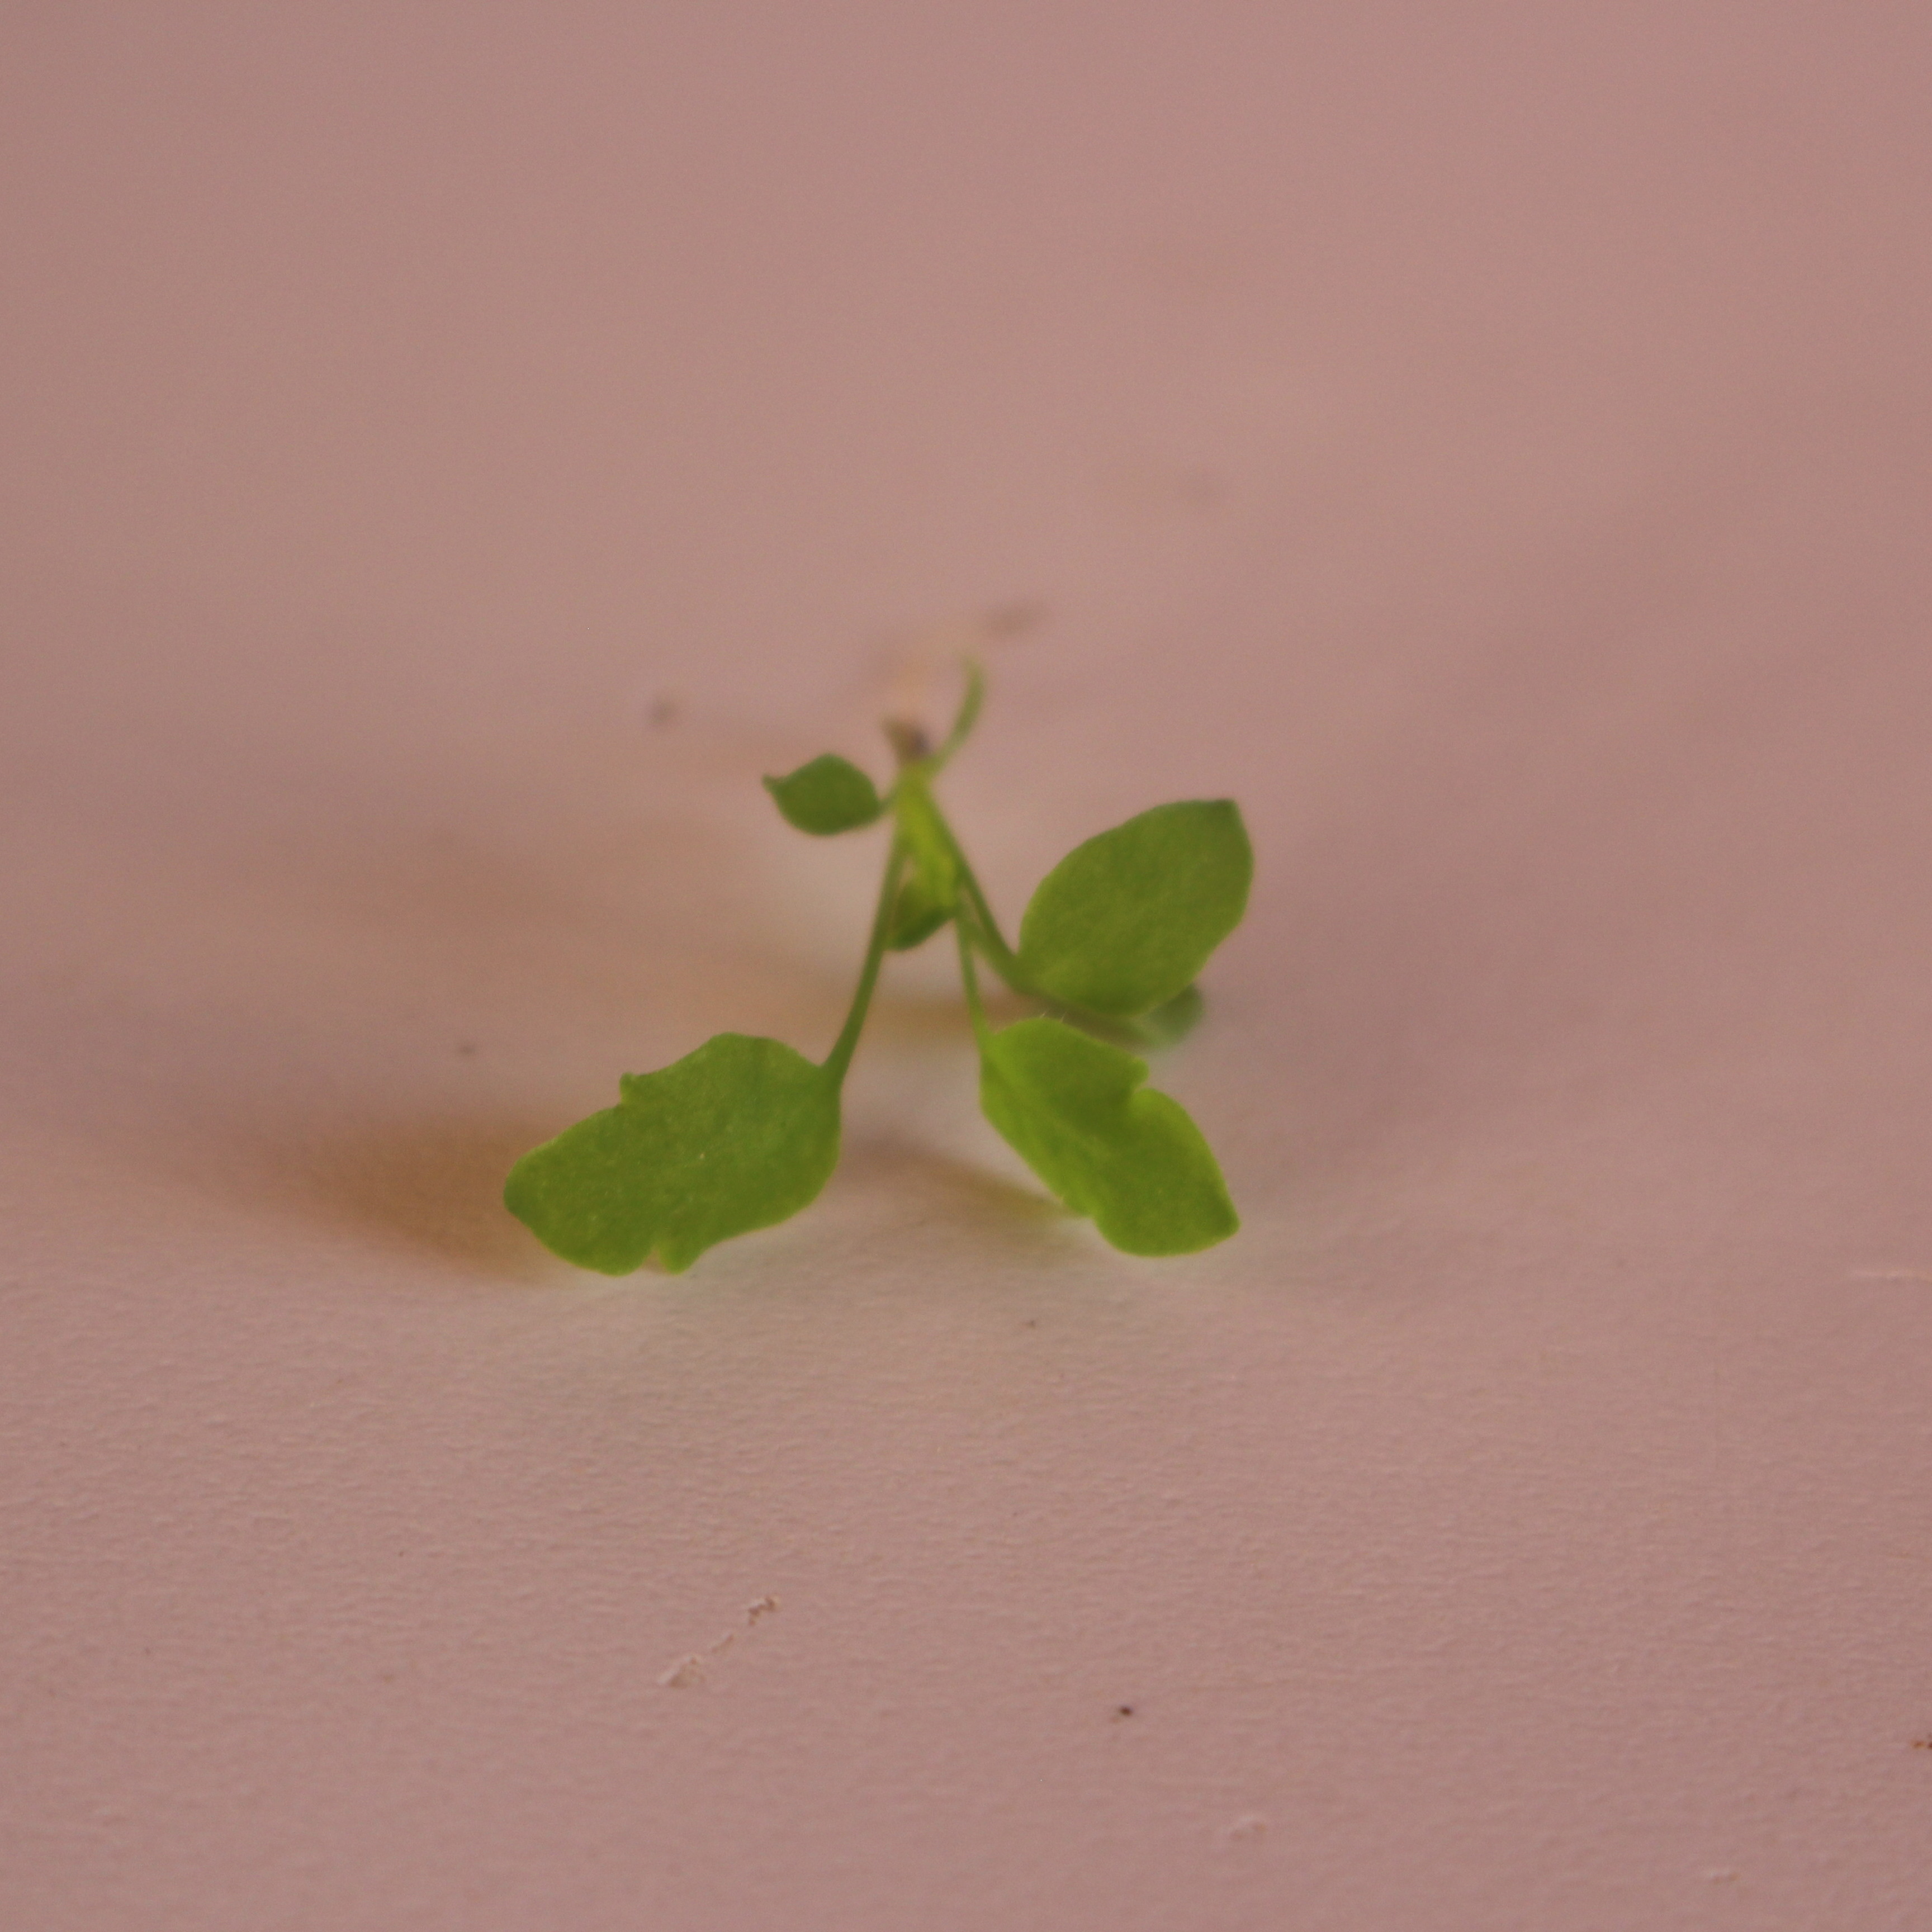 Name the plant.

Papaver rhoeas
